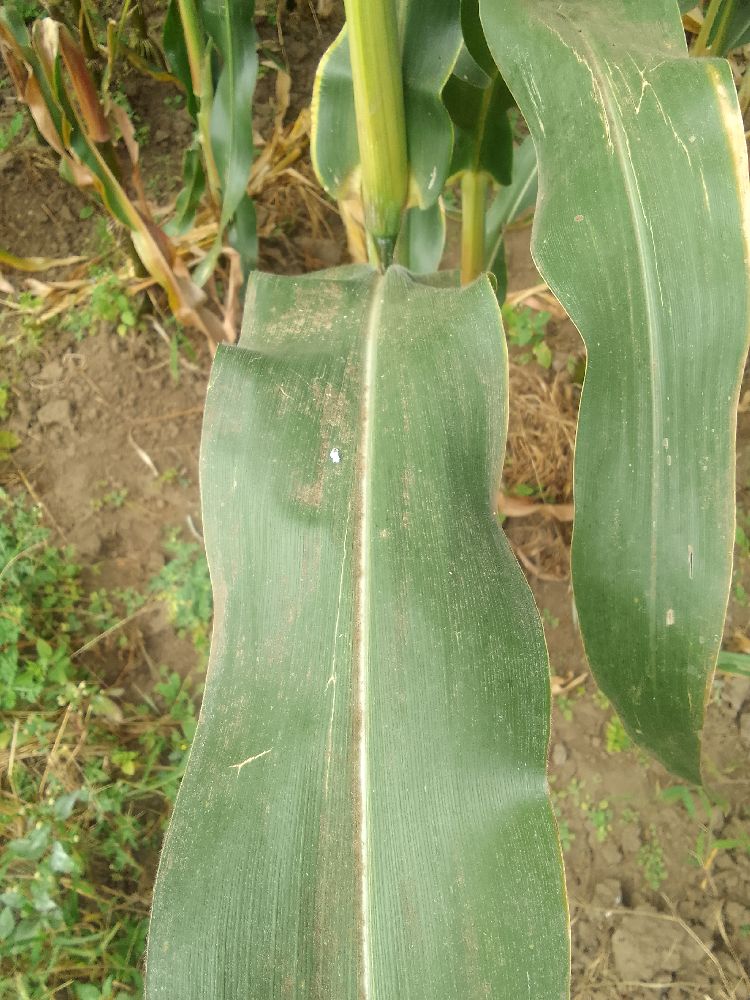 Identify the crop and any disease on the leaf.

maize, healthy
